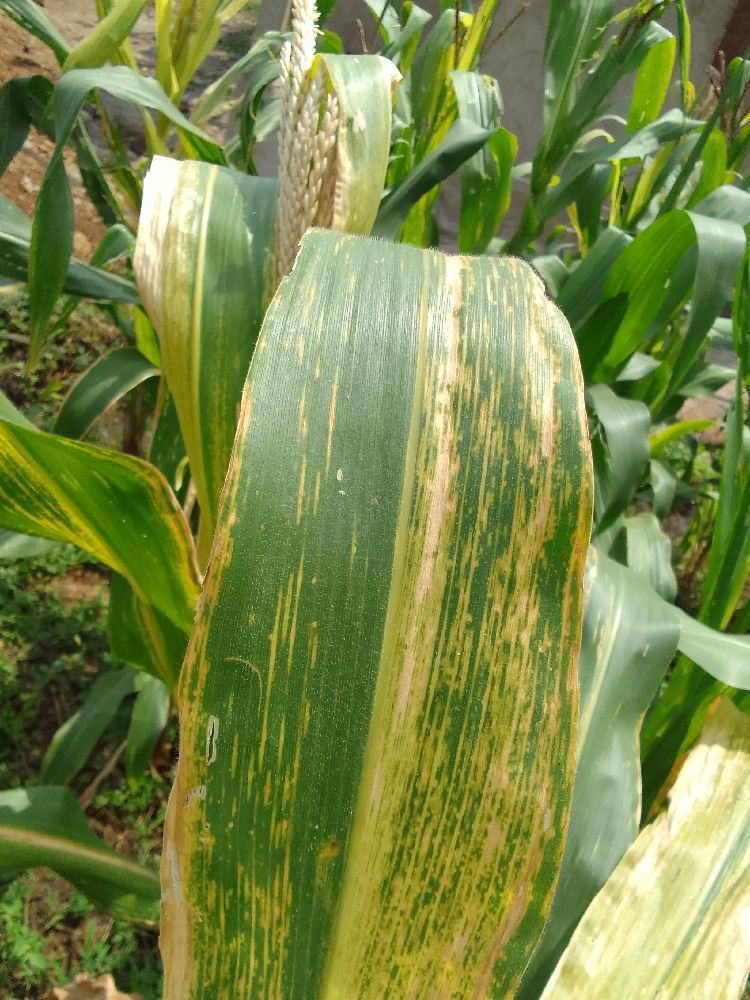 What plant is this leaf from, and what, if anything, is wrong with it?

maize, maize lethal necrosis
